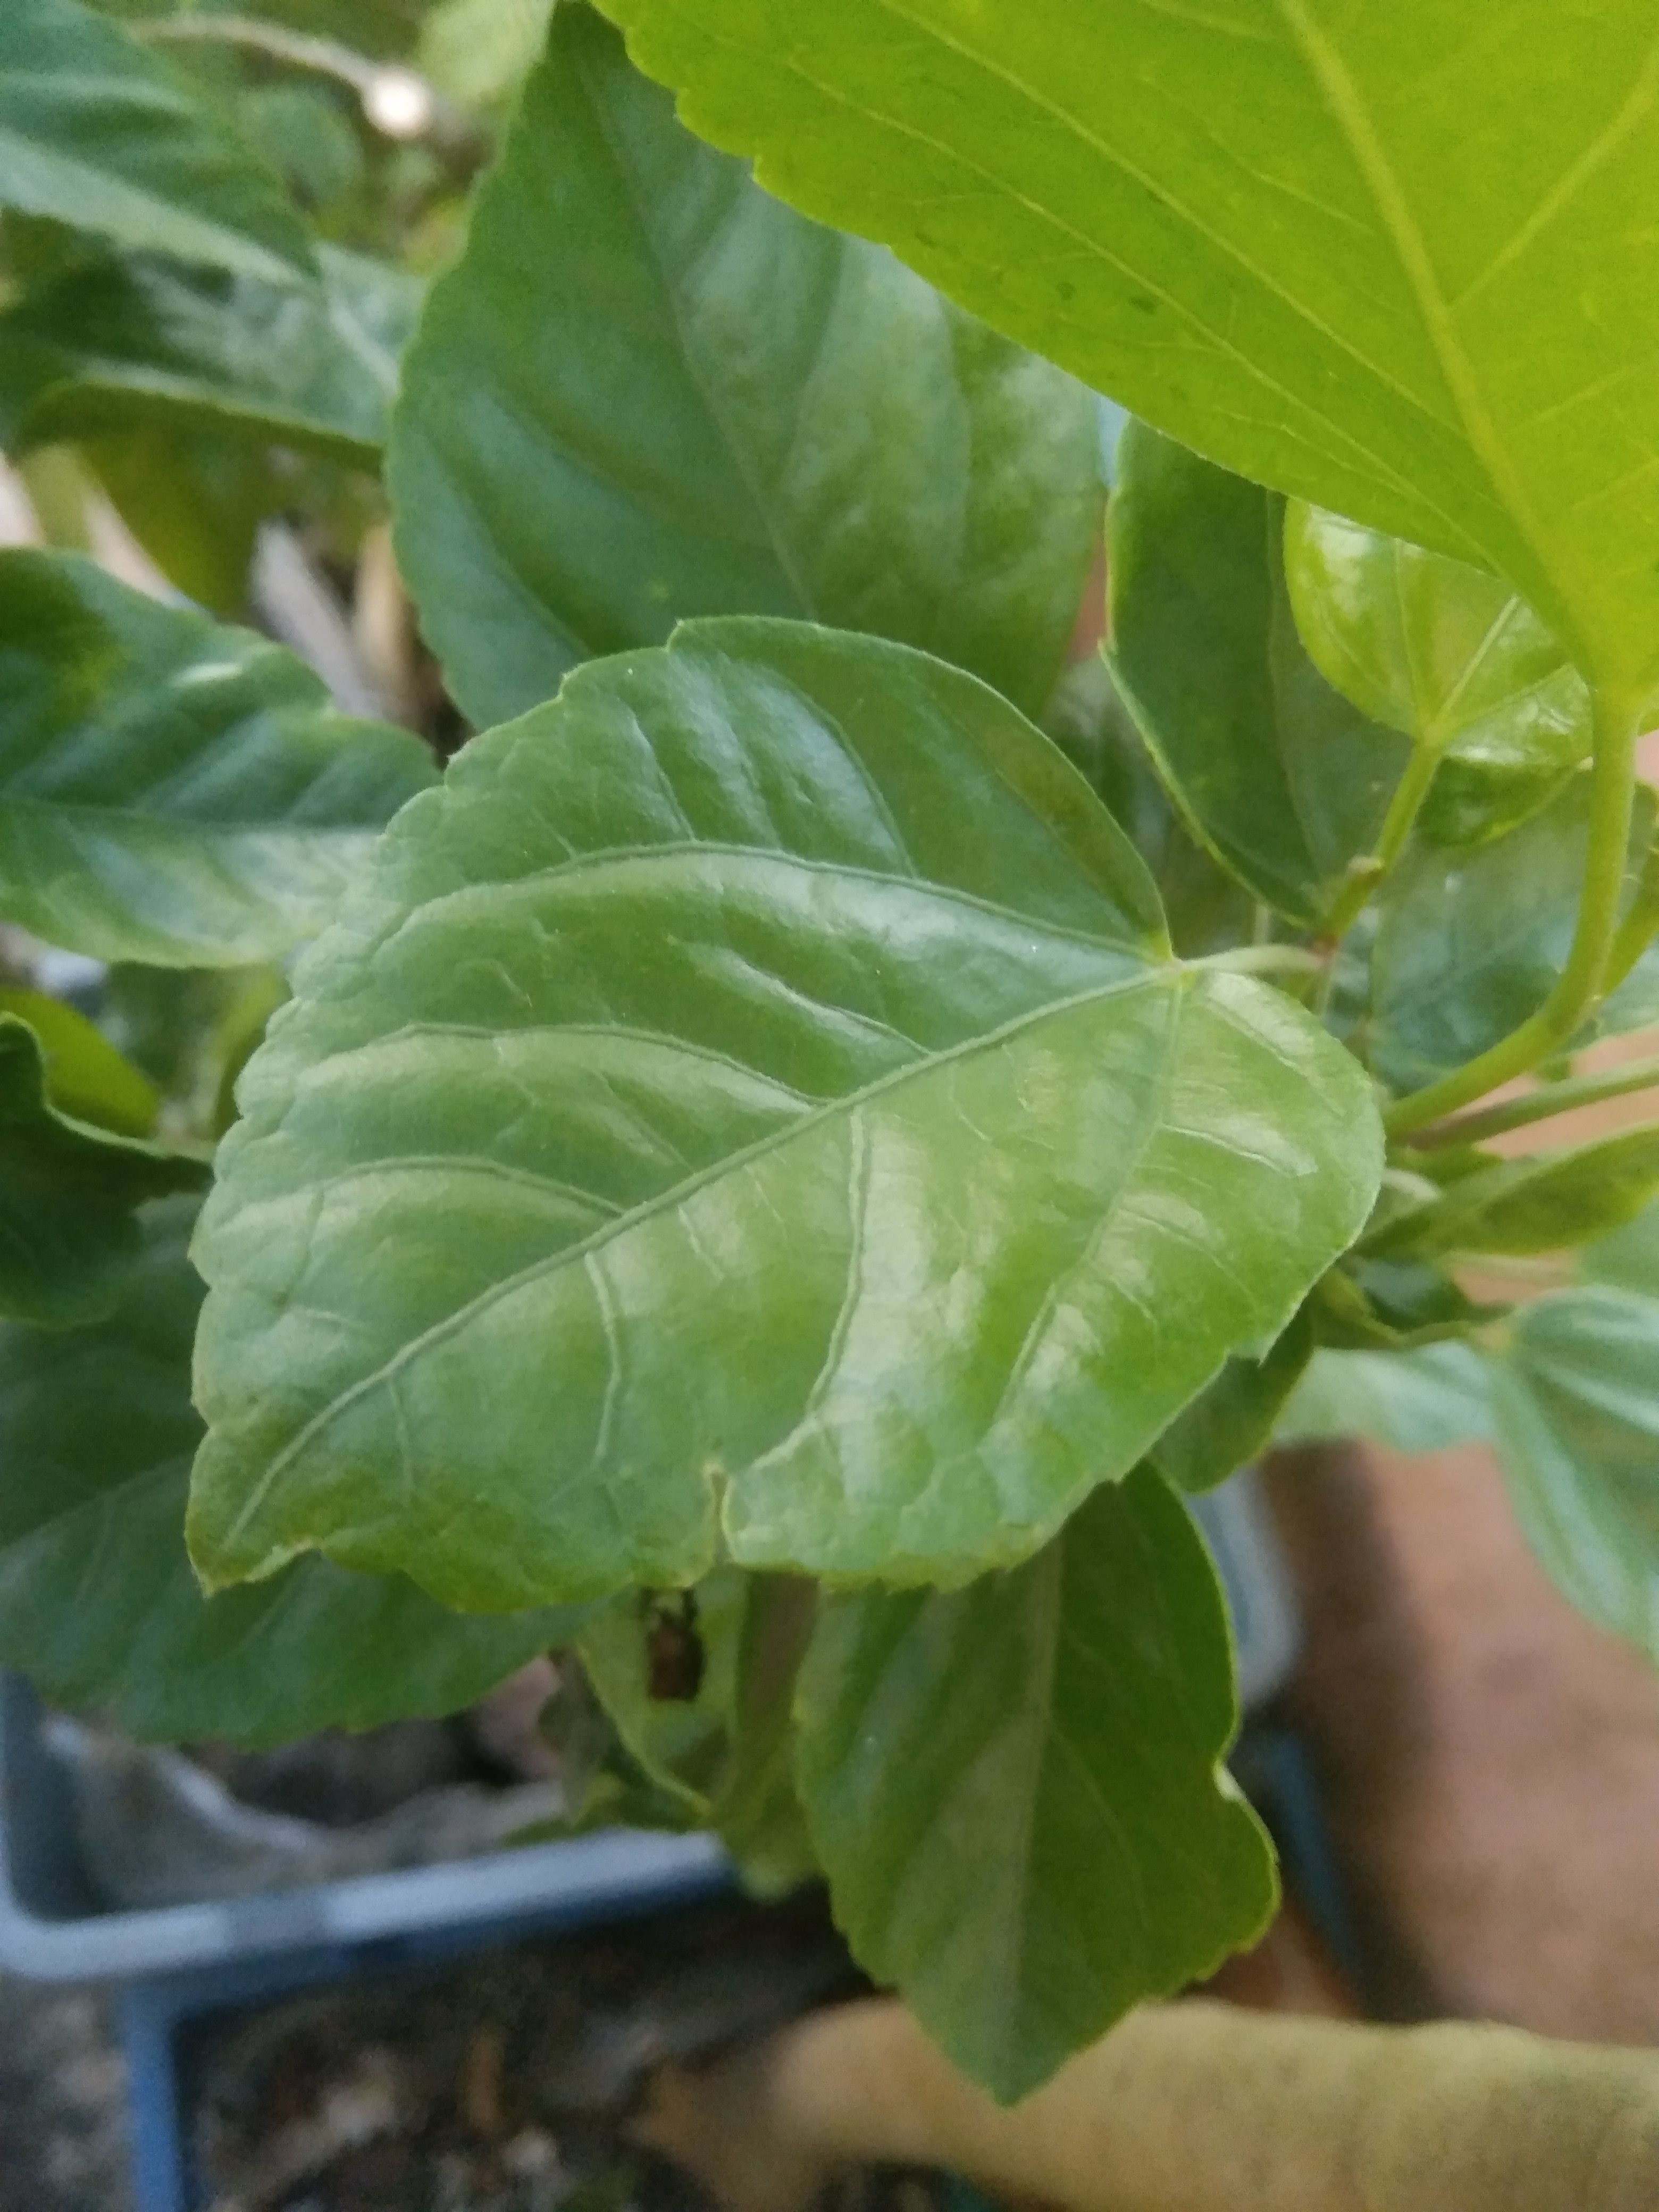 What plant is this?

hibiscus
